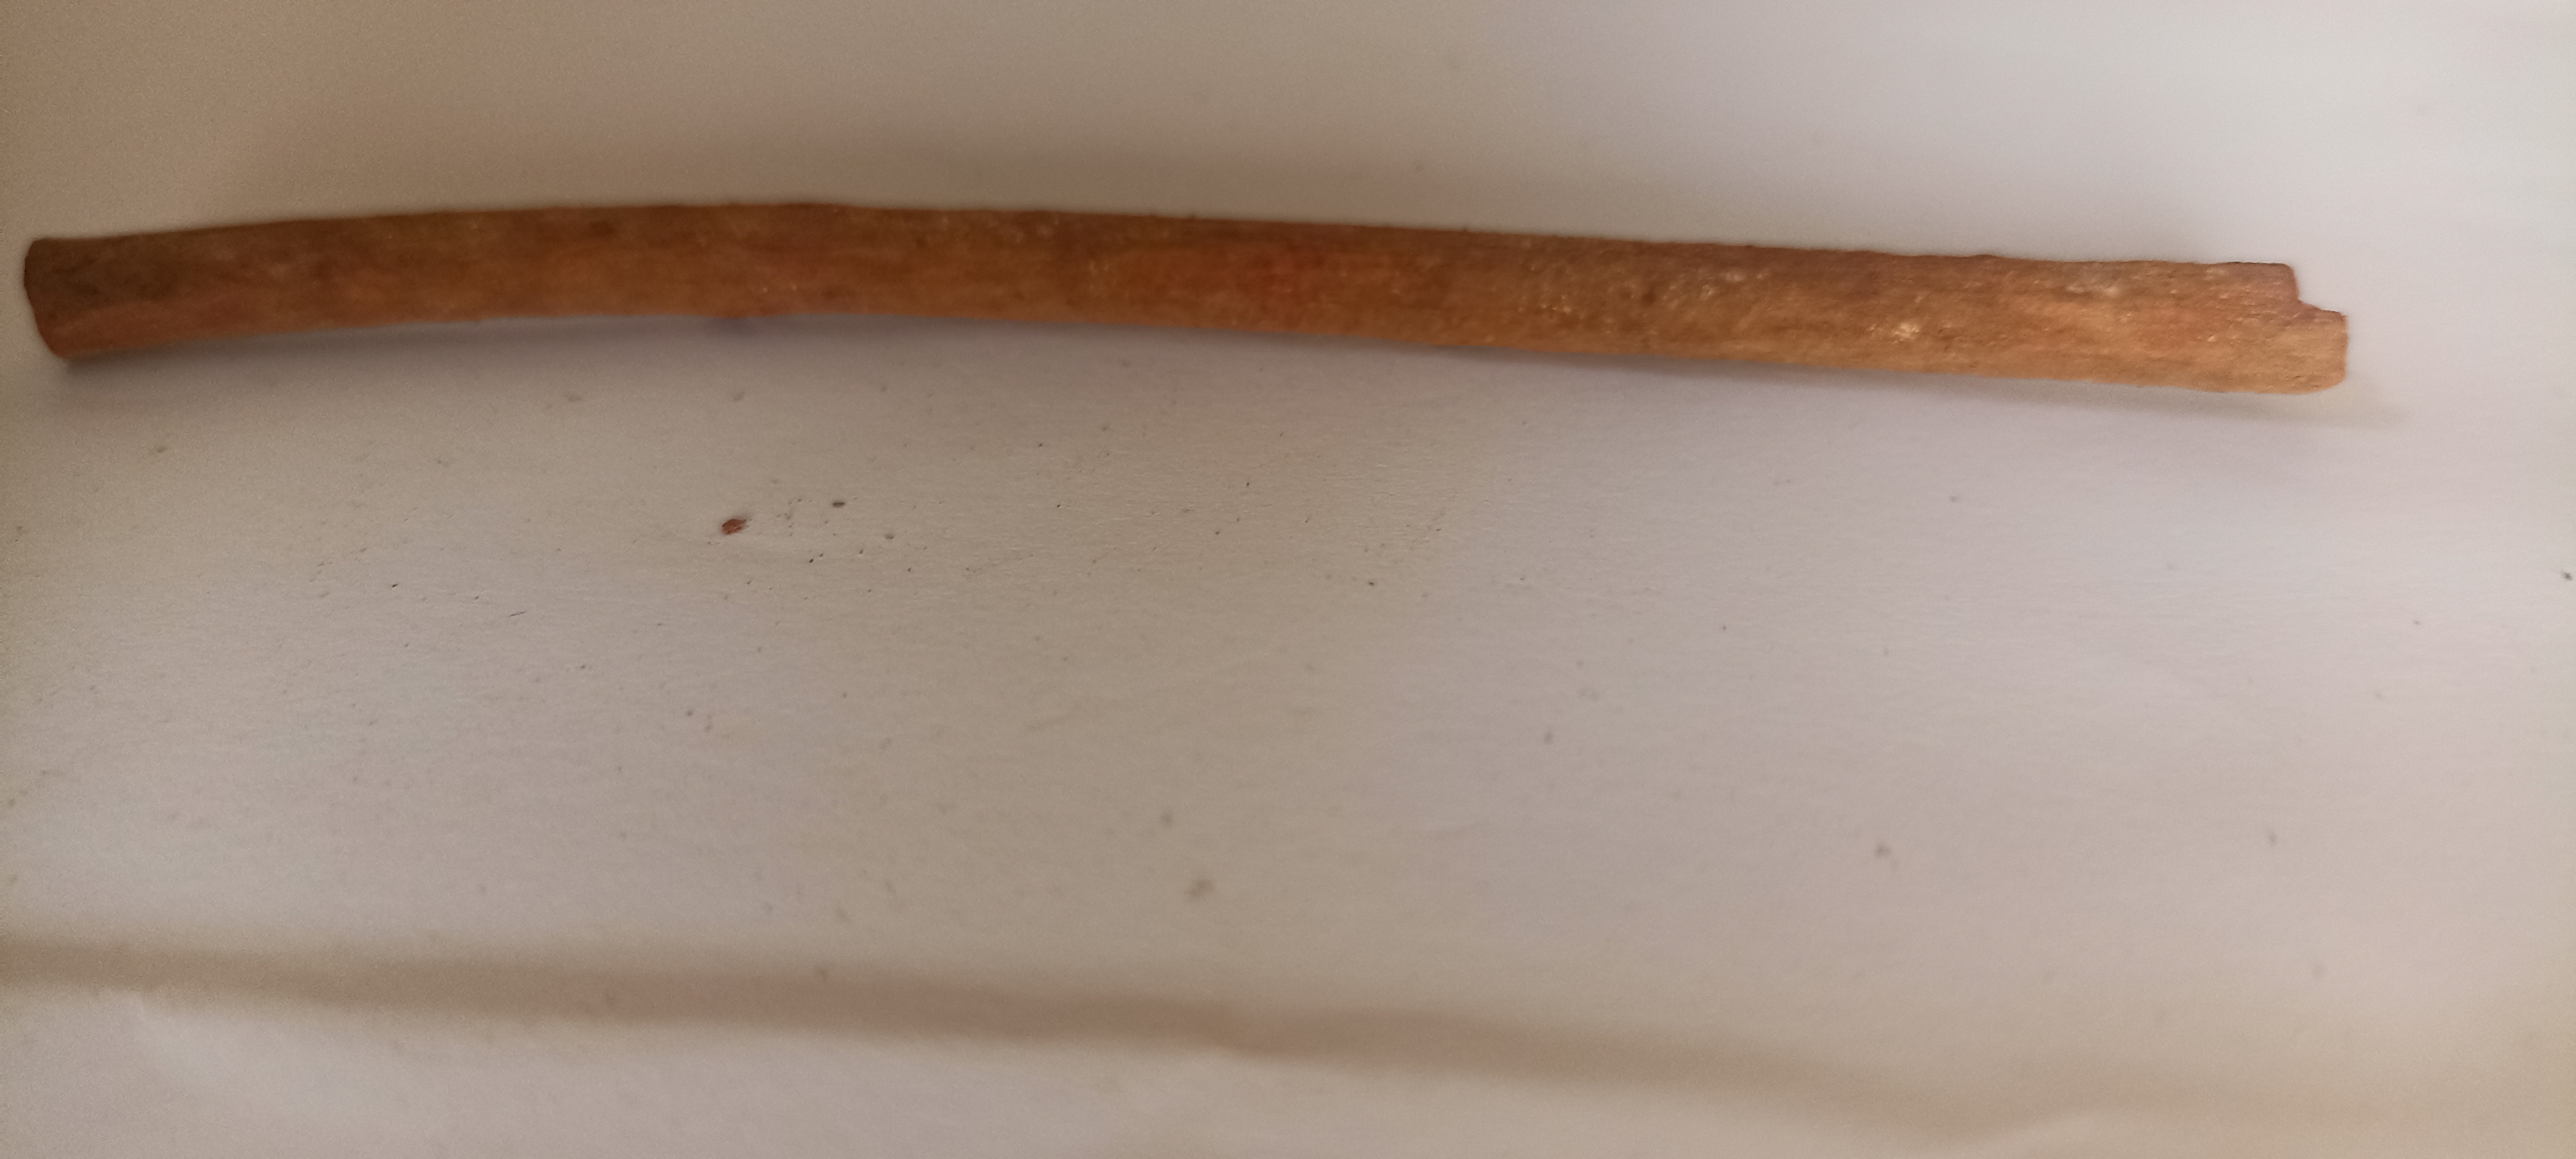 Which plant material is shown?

manjistha
